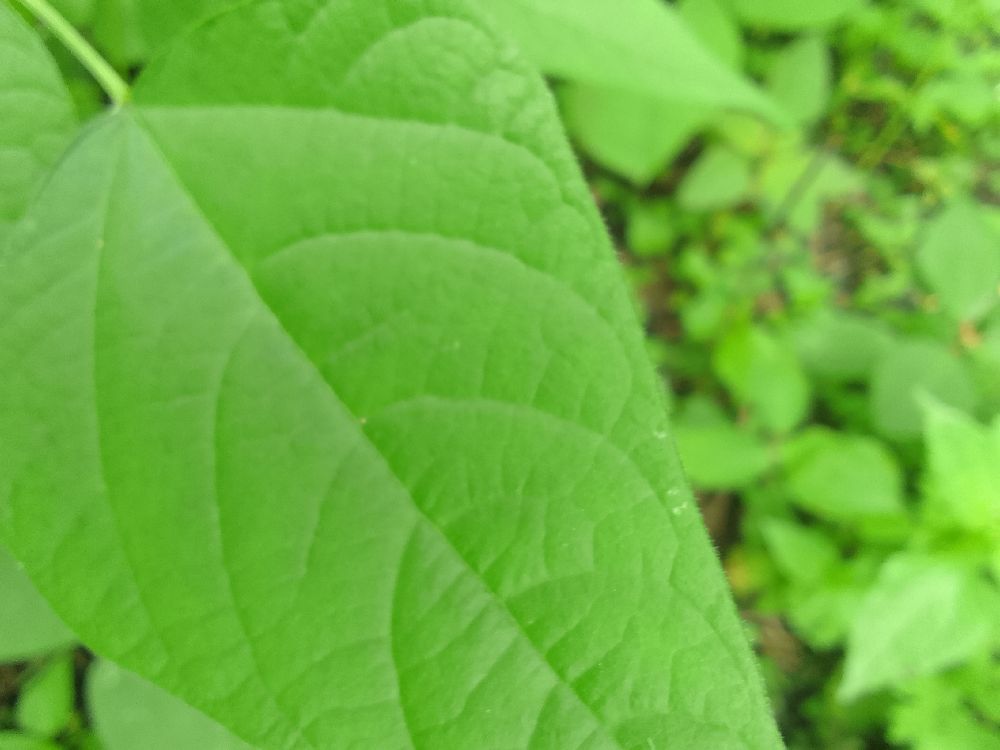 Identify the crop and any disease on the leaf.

common bean, healthy
